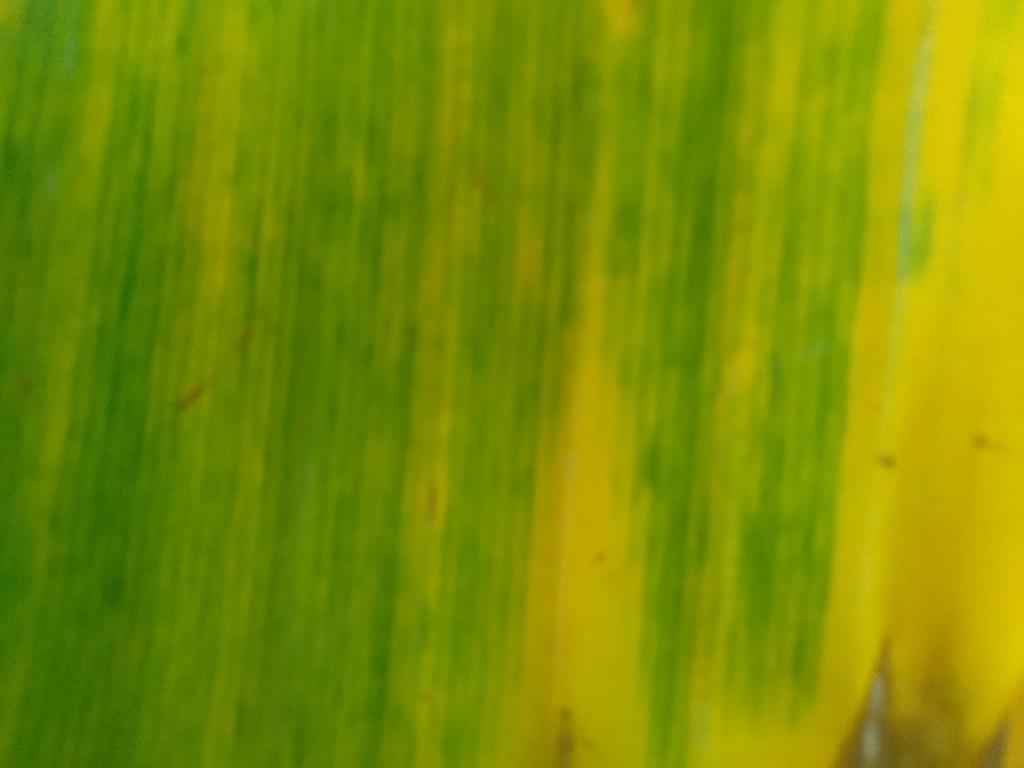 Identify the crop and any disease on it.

banana, fusarium wilt race 1
